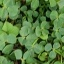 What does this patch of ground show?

unstructured weed
